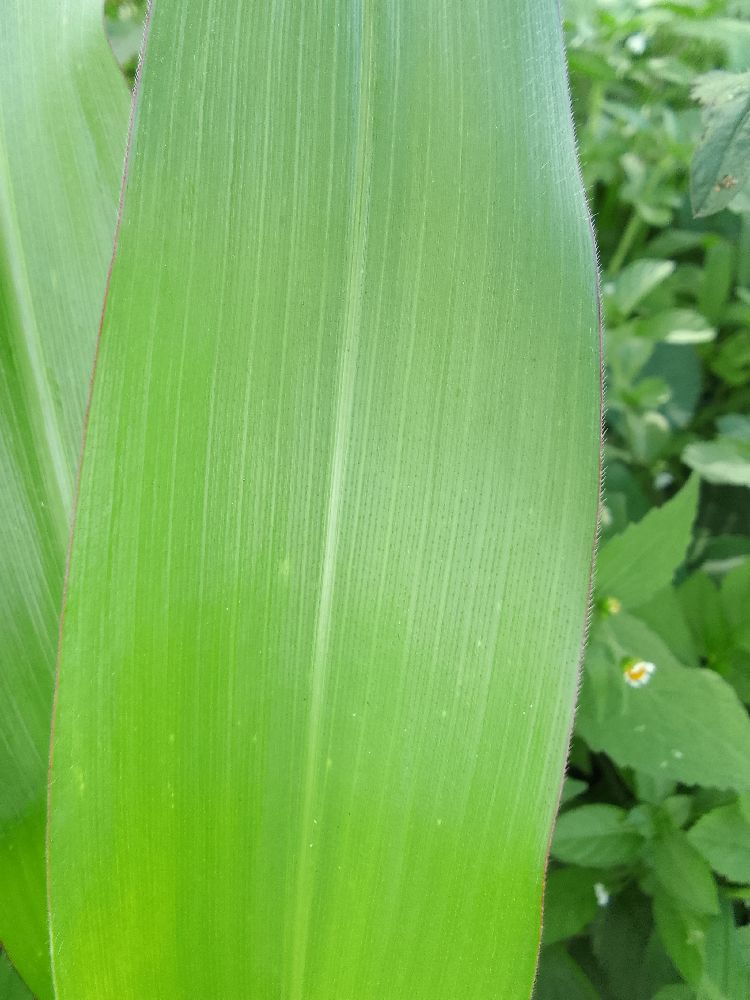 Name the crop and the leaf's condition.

maize, healthy
